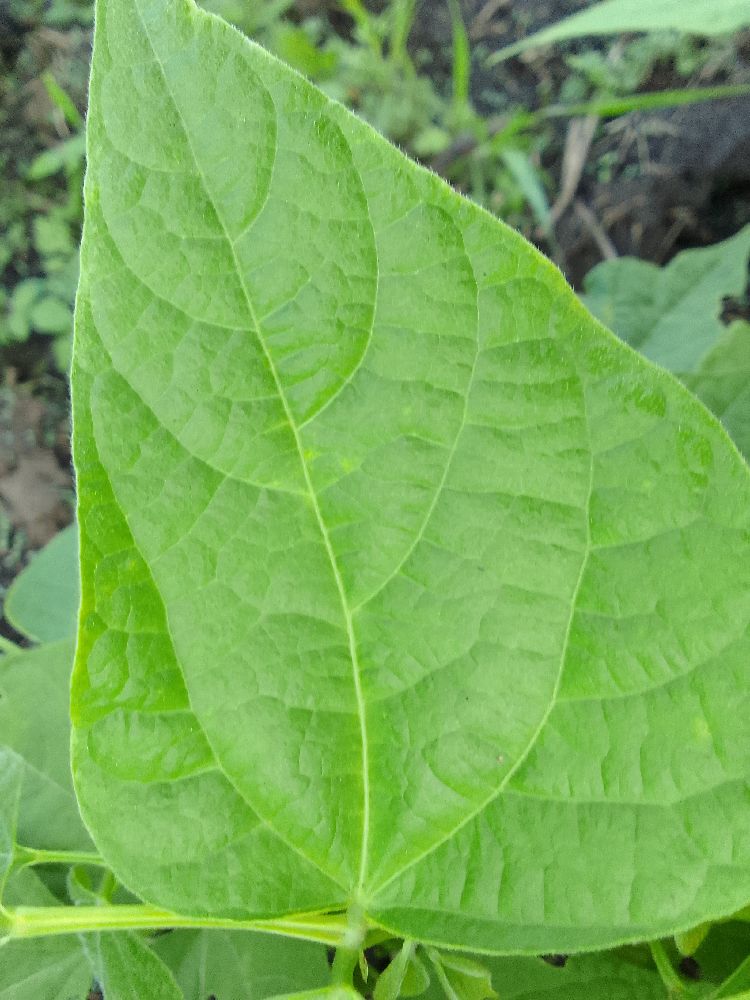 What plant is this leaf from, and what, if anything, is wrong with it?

common bean, healthy
